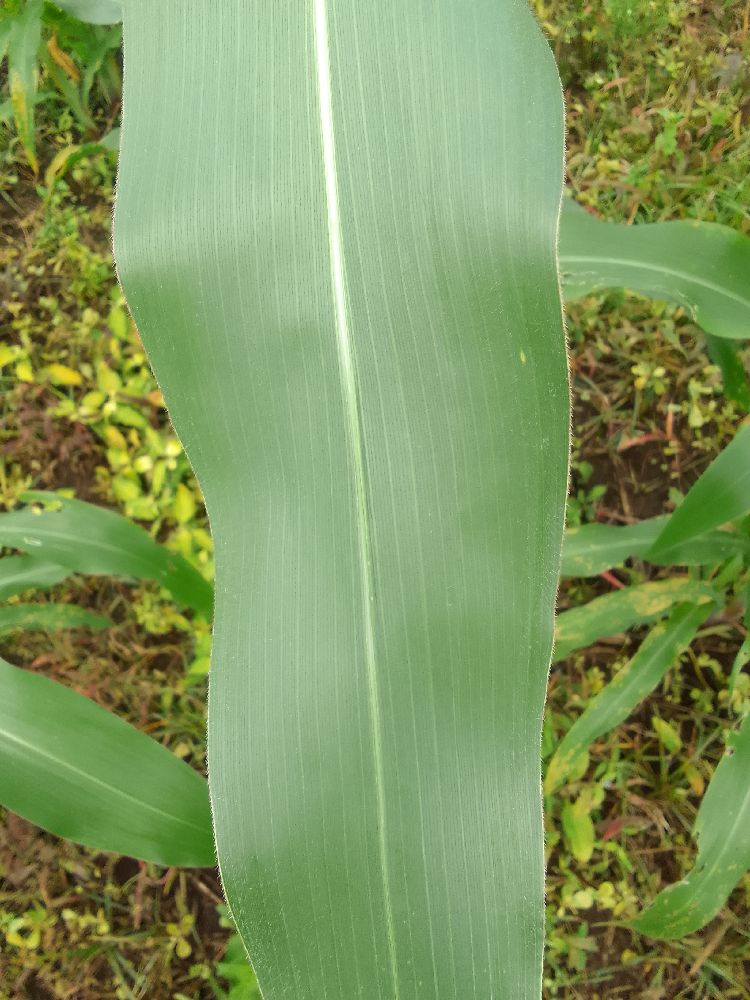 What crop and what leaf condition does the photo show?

maize, healthy
